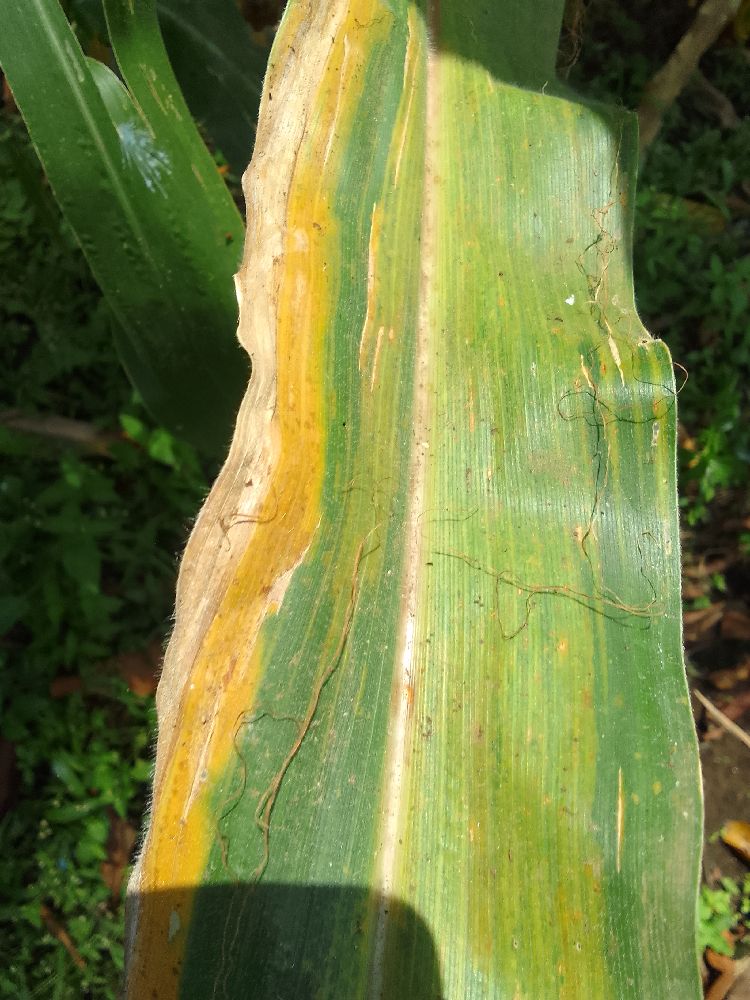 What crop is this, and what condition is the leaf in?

maize, maize lethal necrosis
